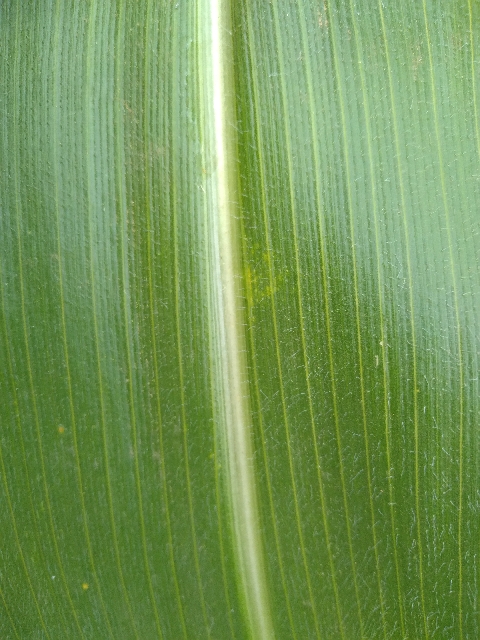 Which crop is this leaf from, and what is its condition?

maize, healthy
